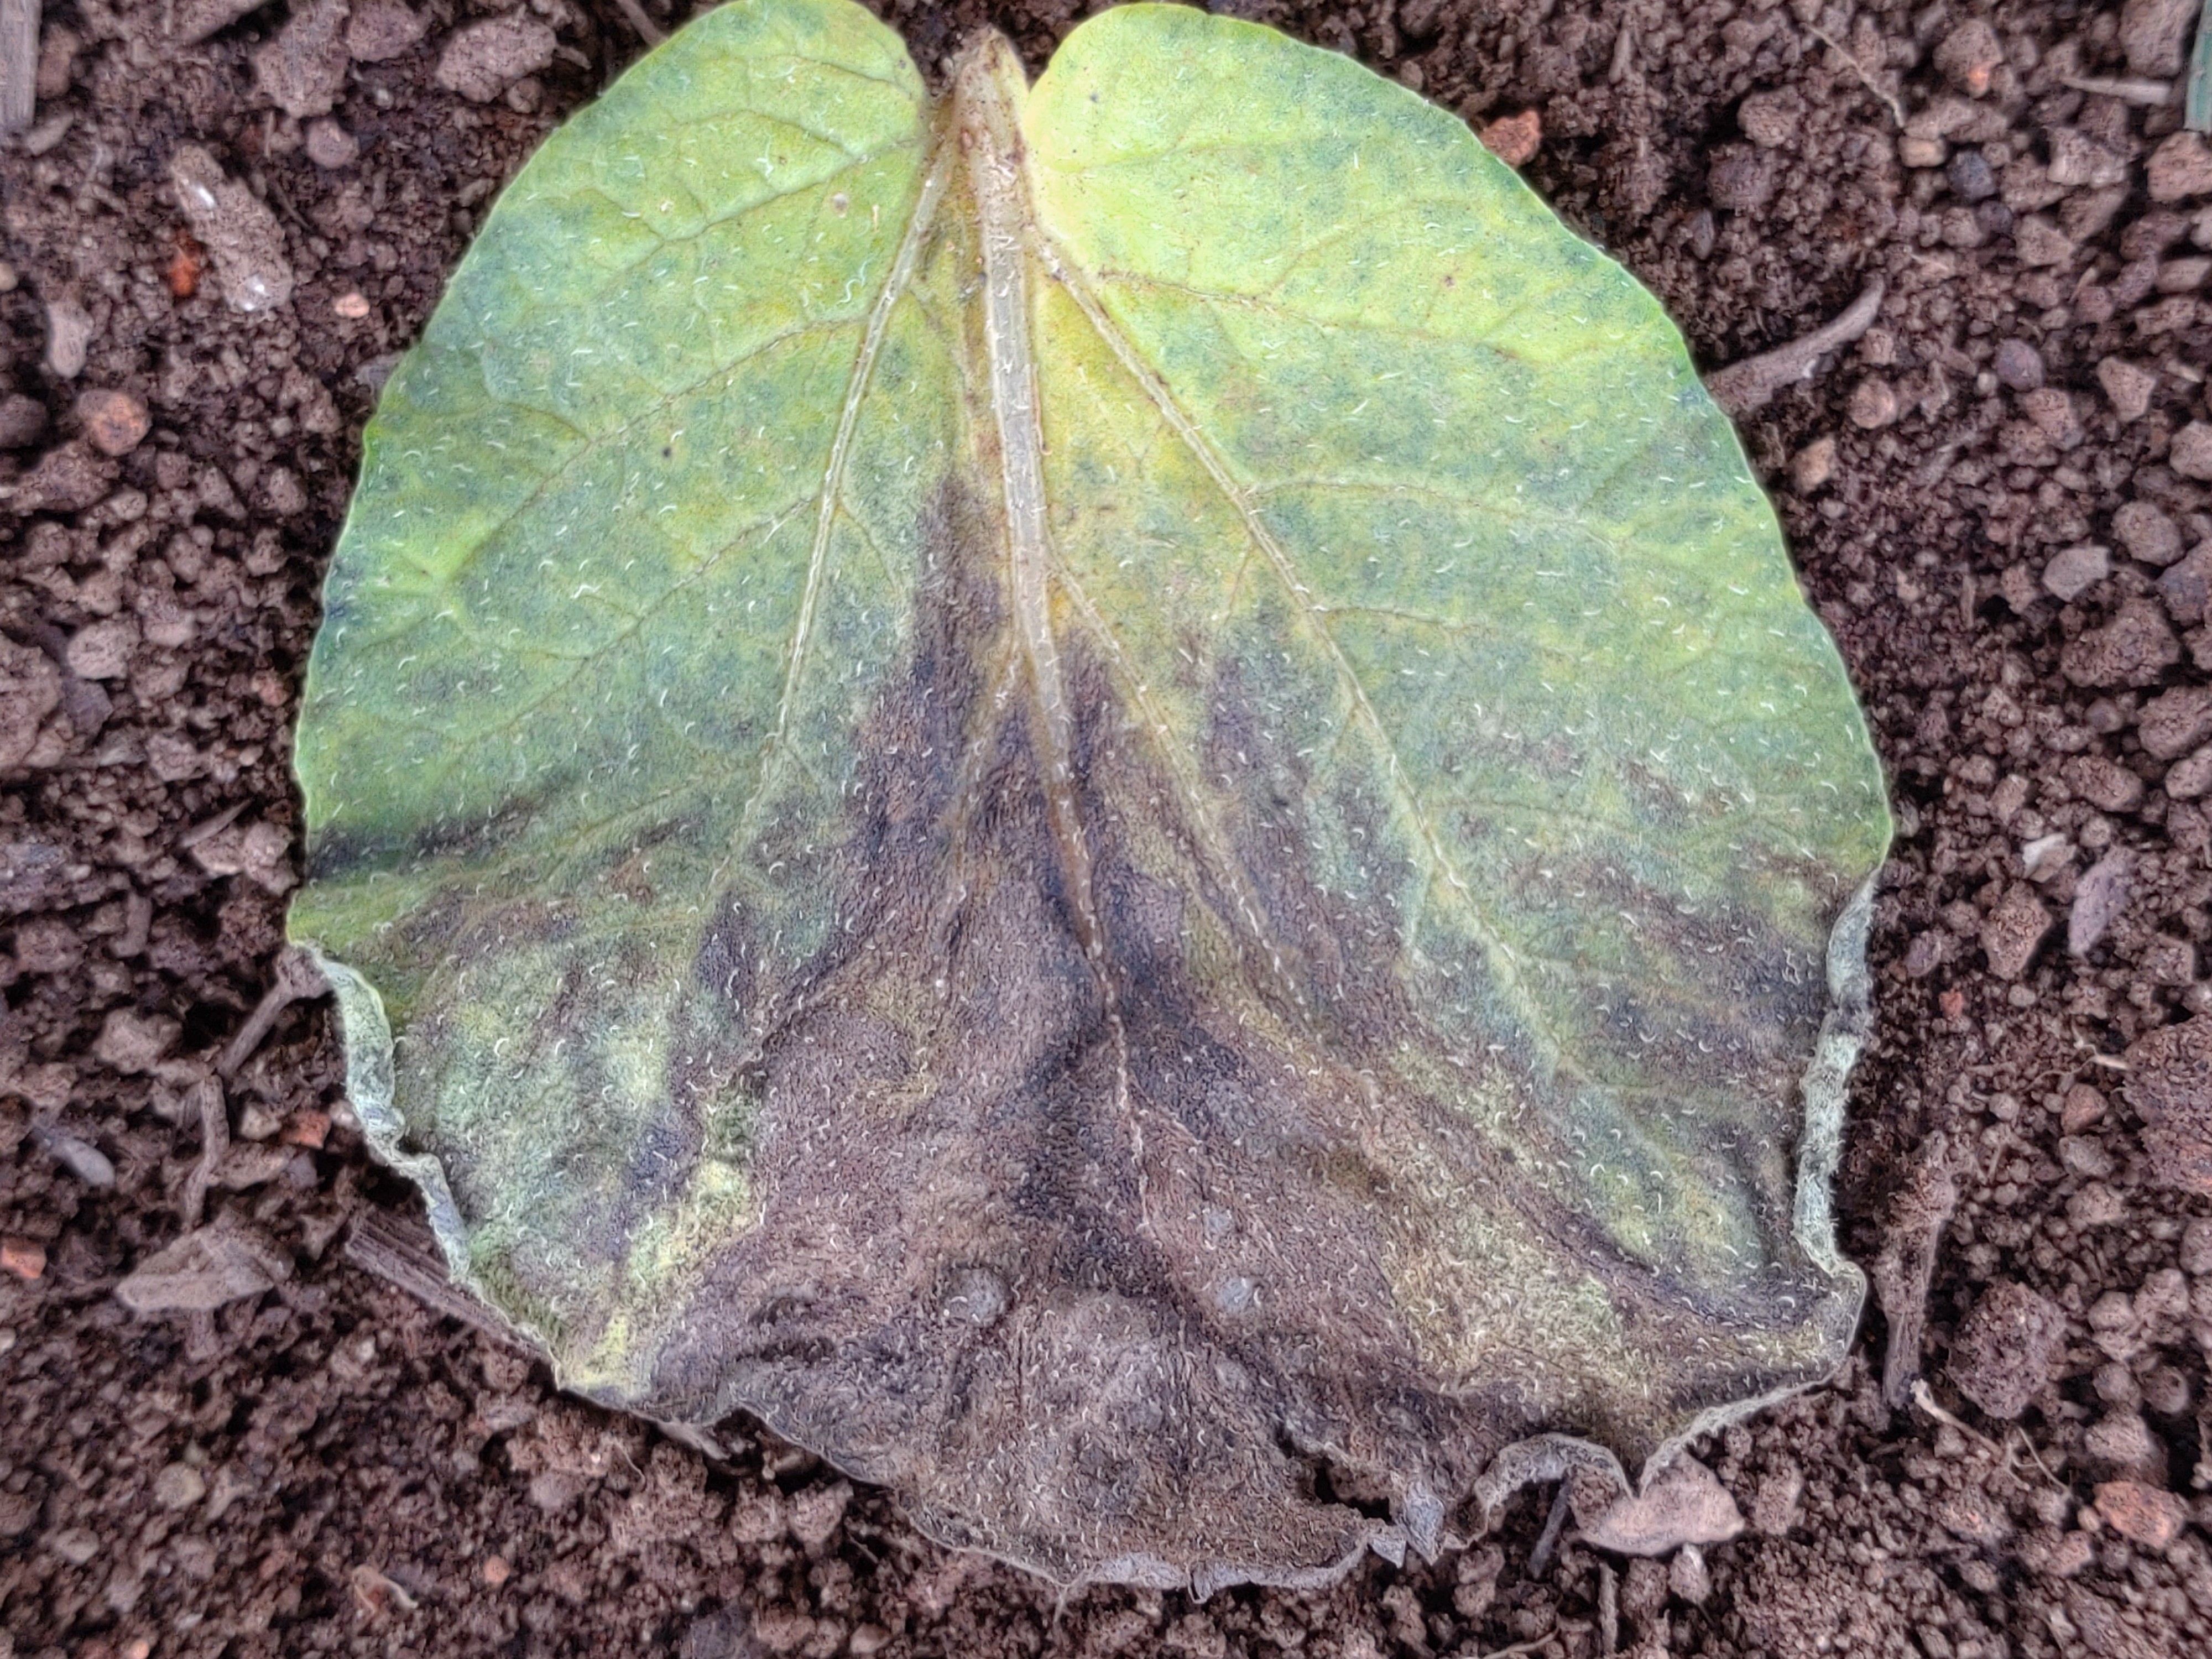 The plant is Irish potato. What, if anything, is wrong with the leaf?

late blight
